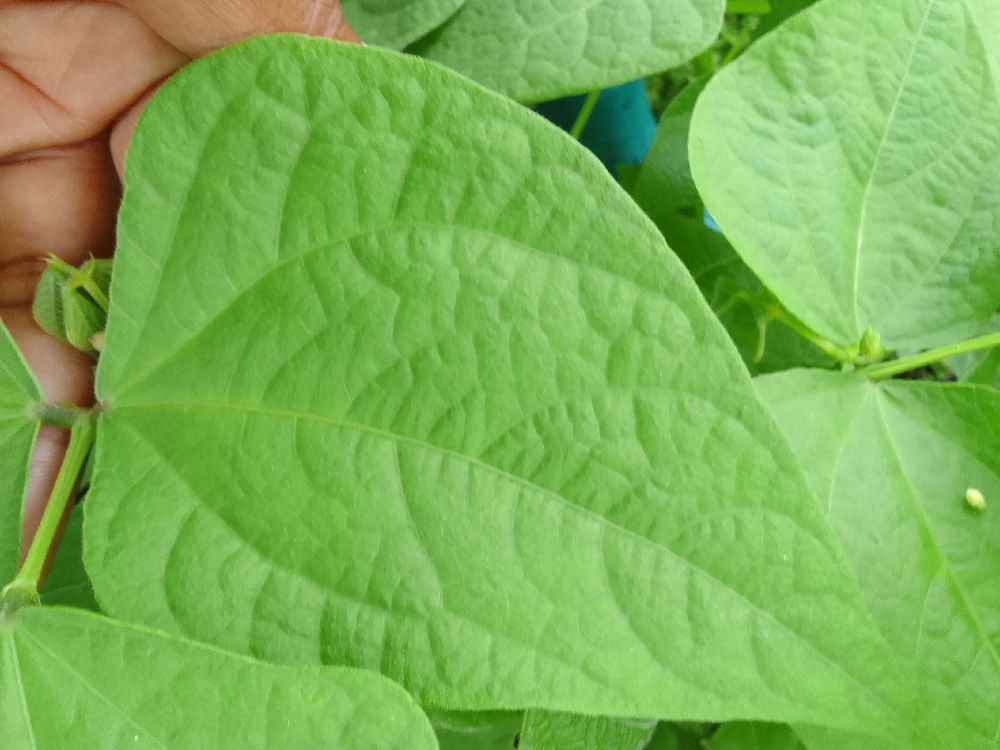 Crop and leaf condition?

common bean, healthy
